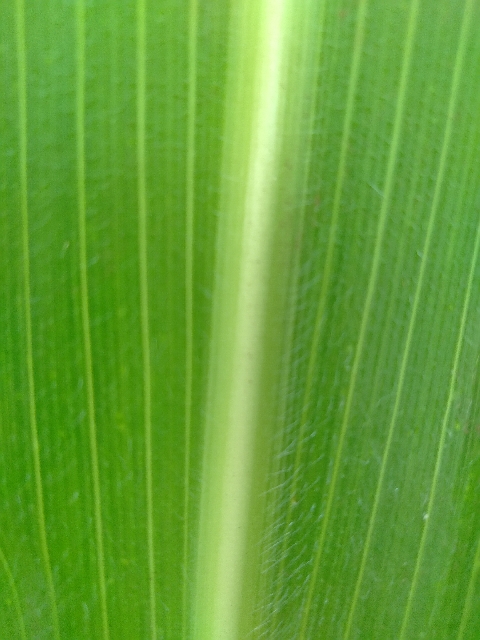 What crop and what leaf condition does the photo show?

maize, healthy
